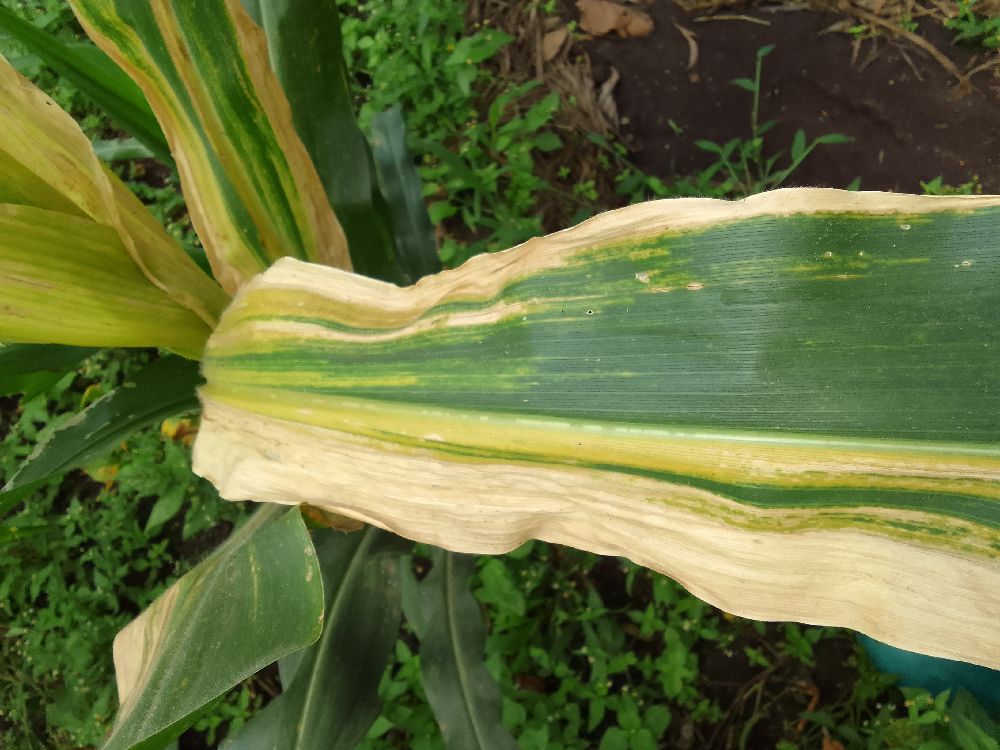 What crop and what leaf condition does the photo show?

maize, maize lethal necrosis
